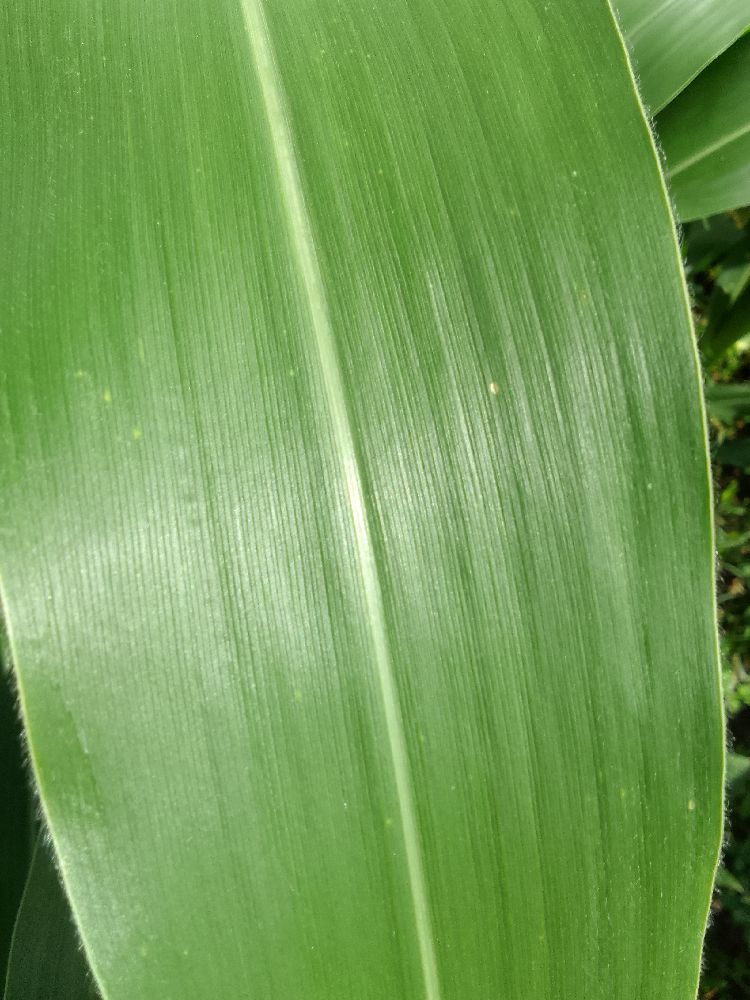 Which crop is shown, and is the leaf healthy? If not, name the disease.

maize, healthy
